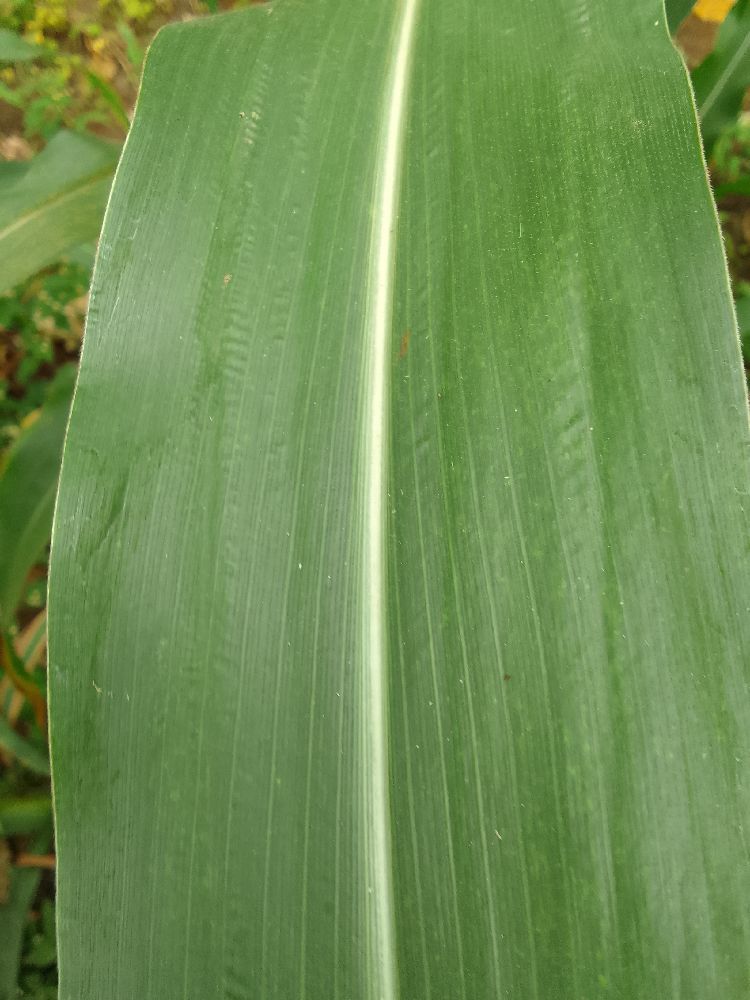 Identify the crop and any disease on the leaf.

maize, healthy
